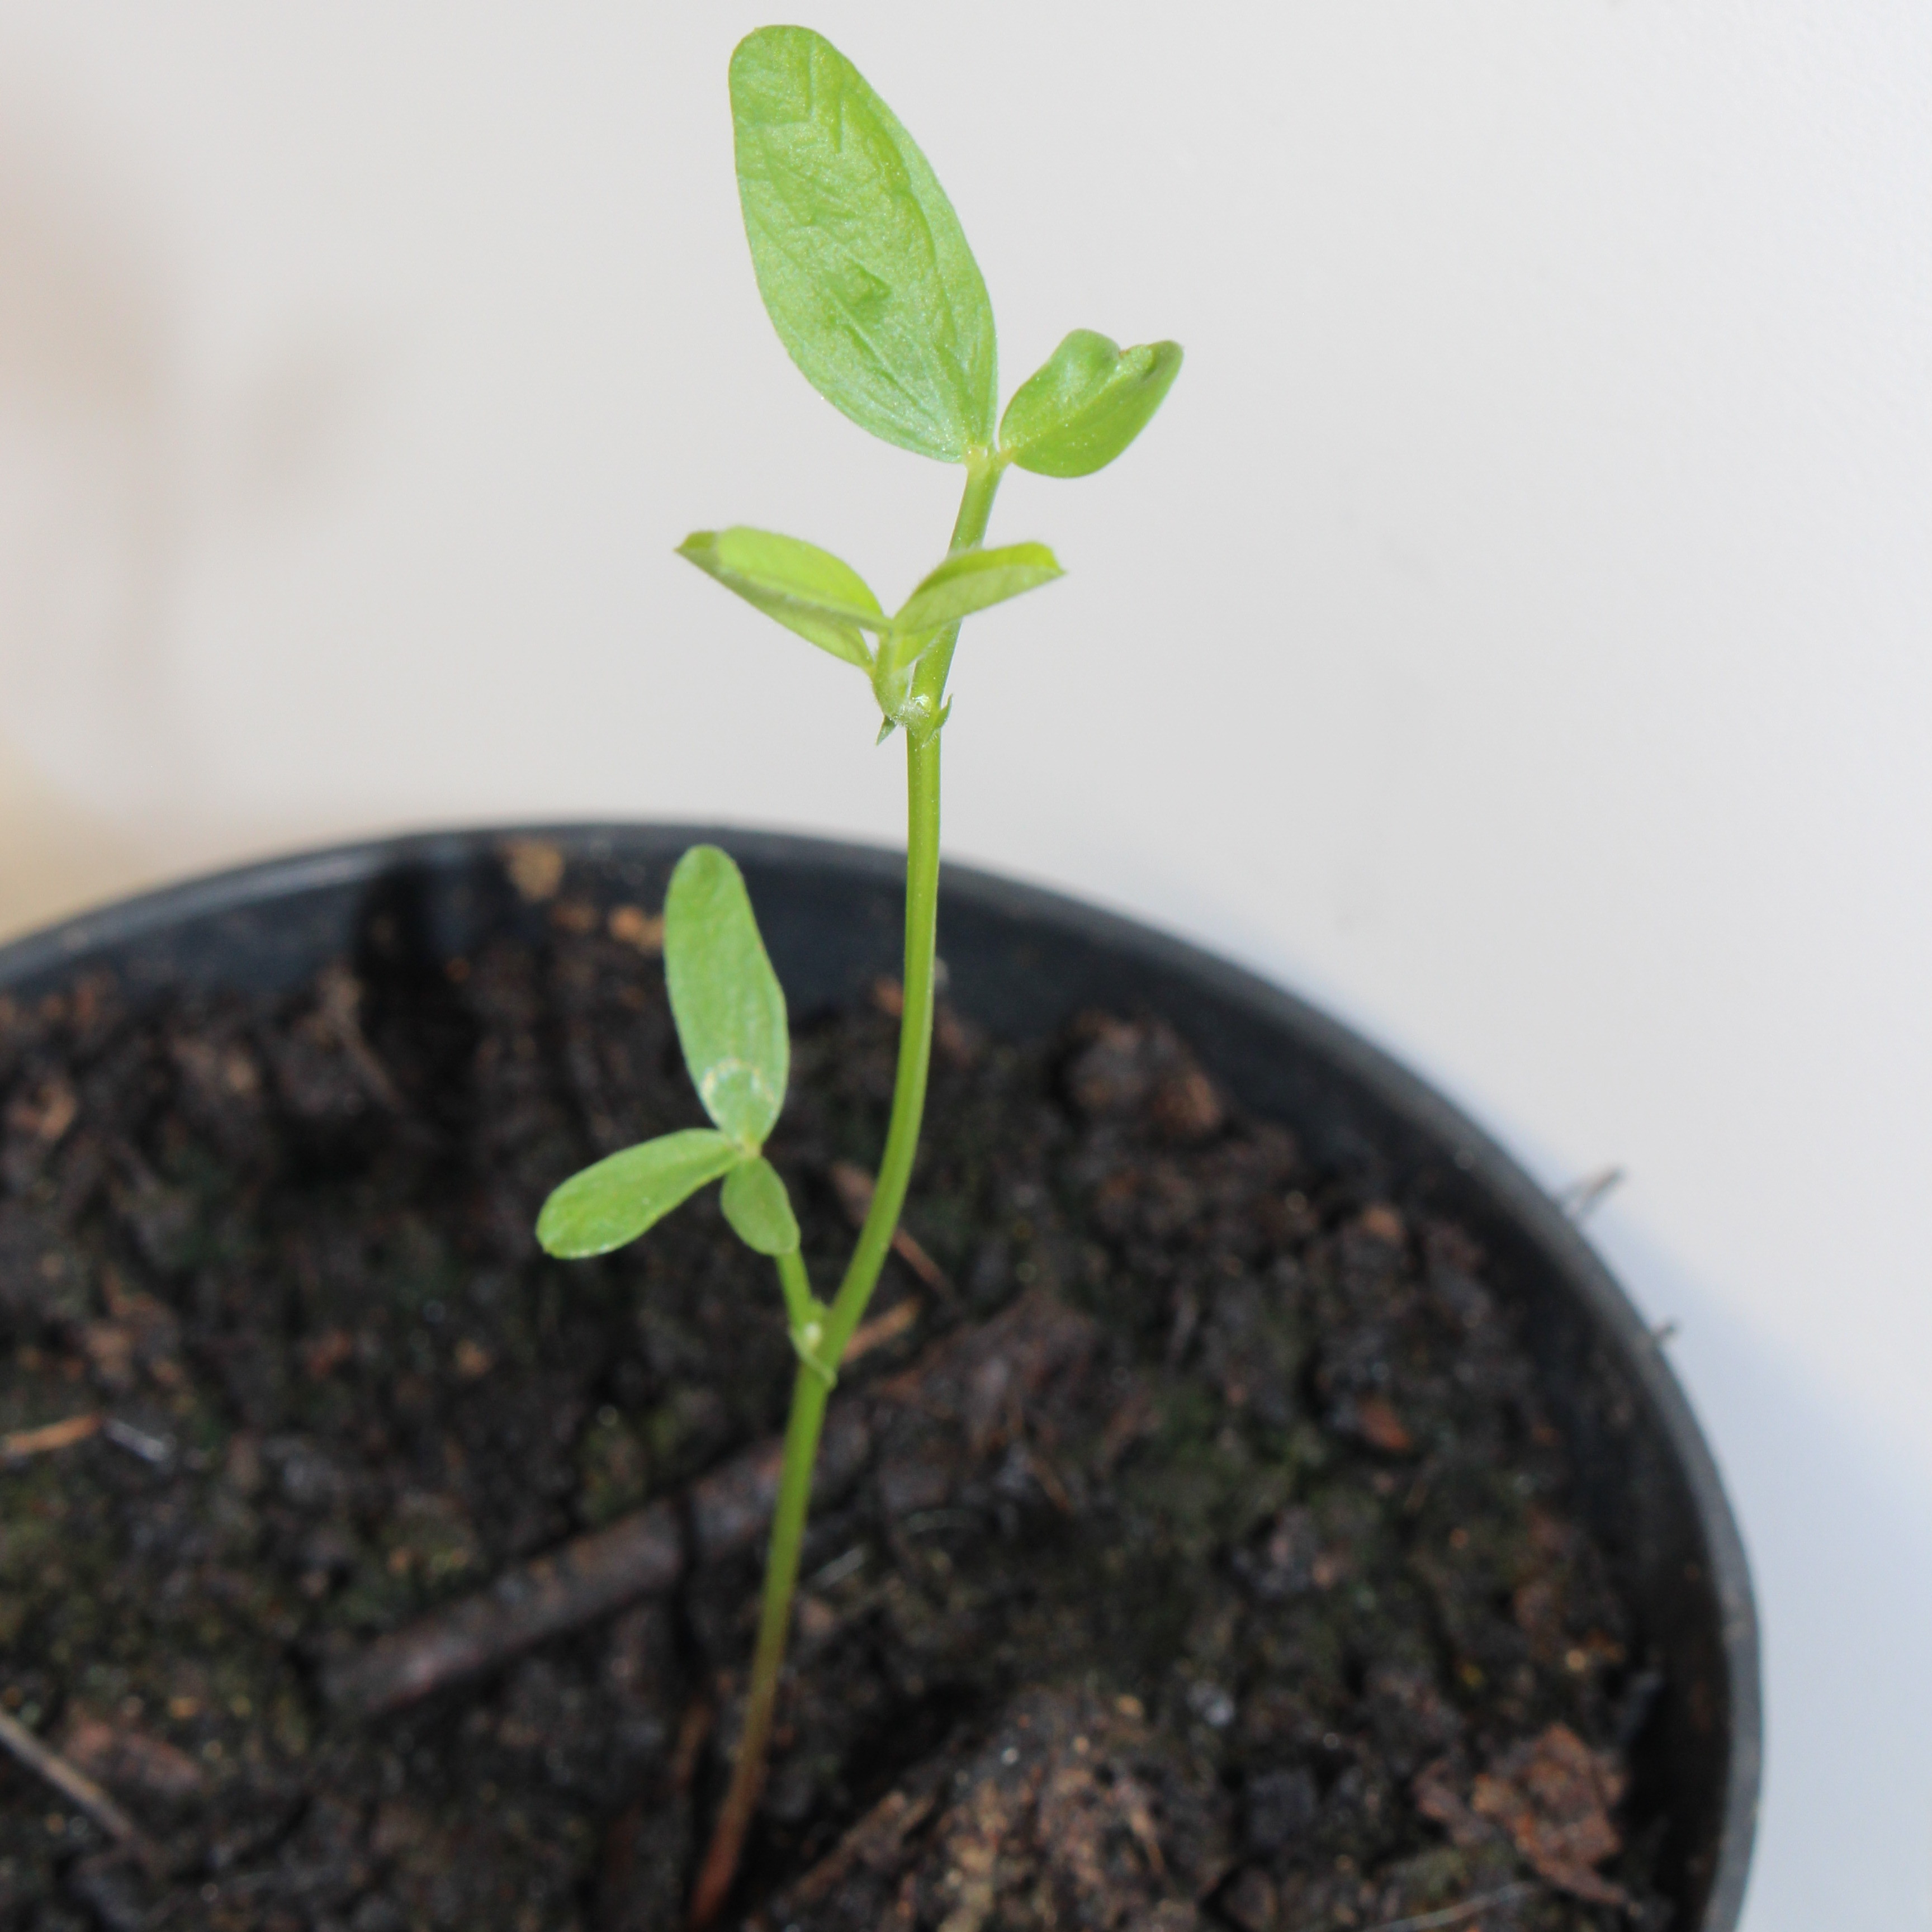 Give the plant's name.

Vicia sativa
